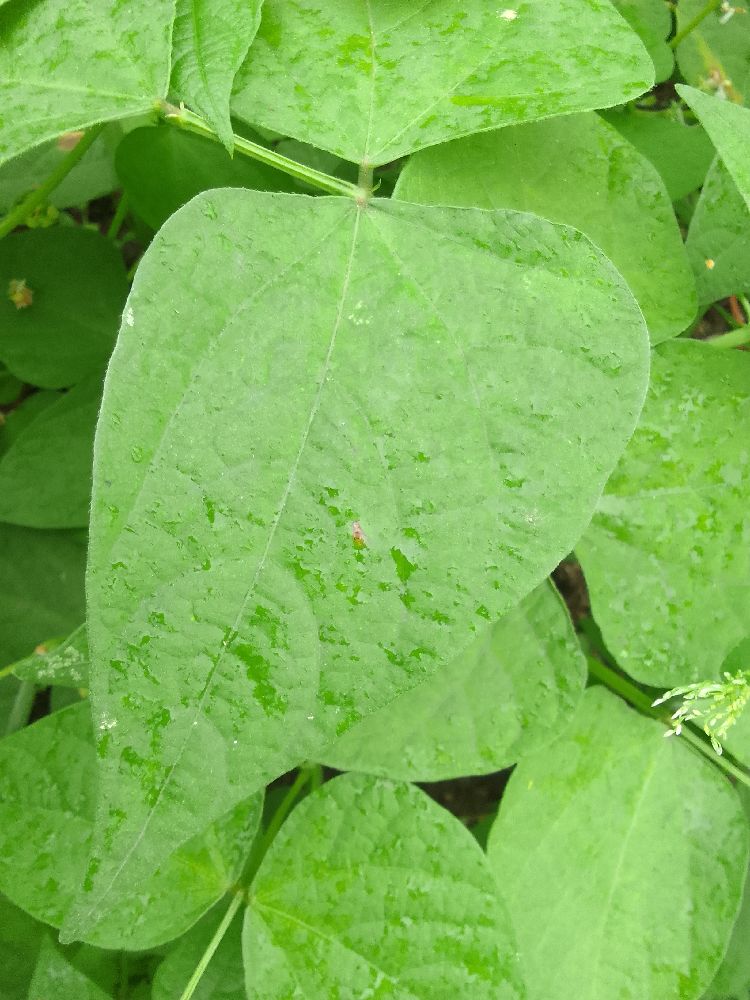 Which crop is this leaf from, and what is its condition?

common bean, healthy
